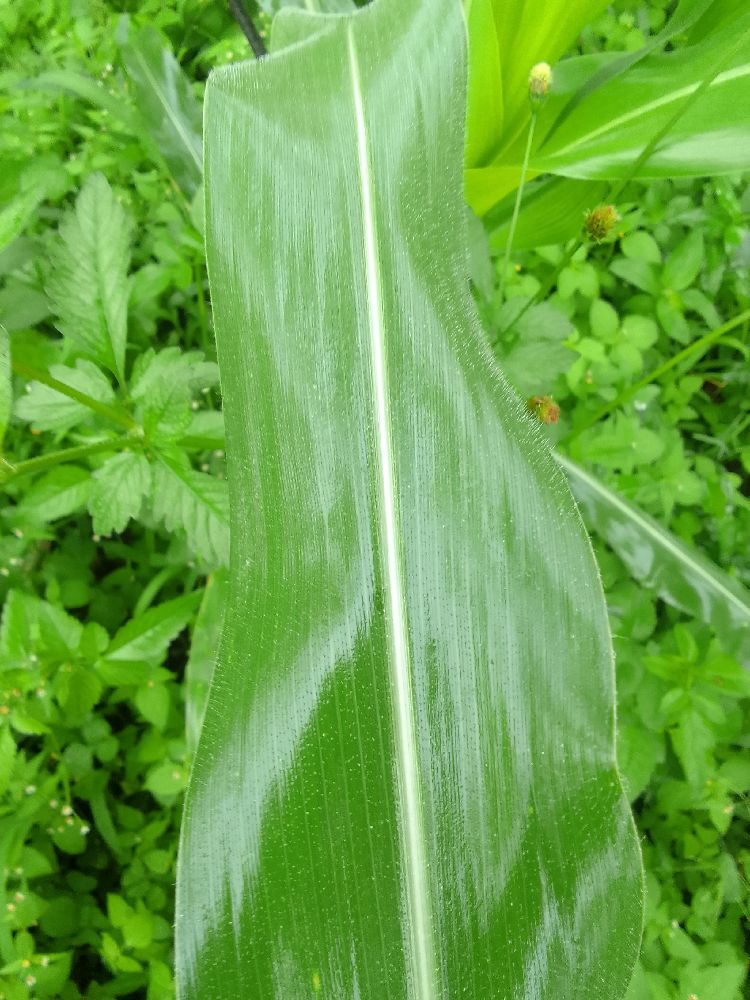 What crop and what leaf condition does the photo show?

maize, healthy
